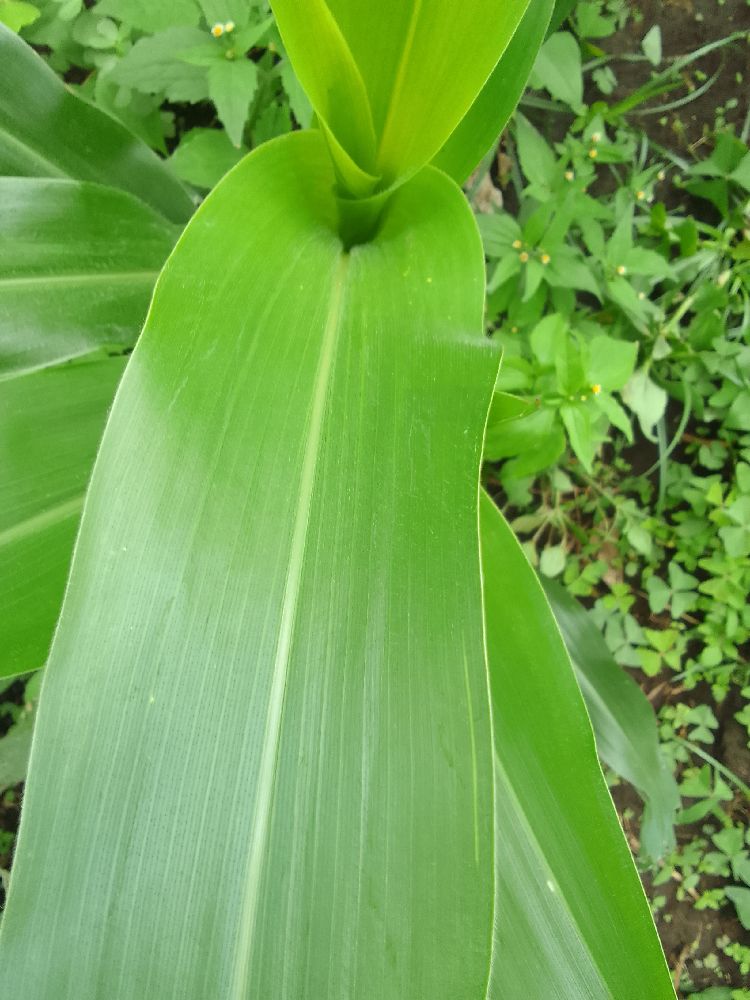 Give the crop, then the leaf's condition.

maize, healthy
